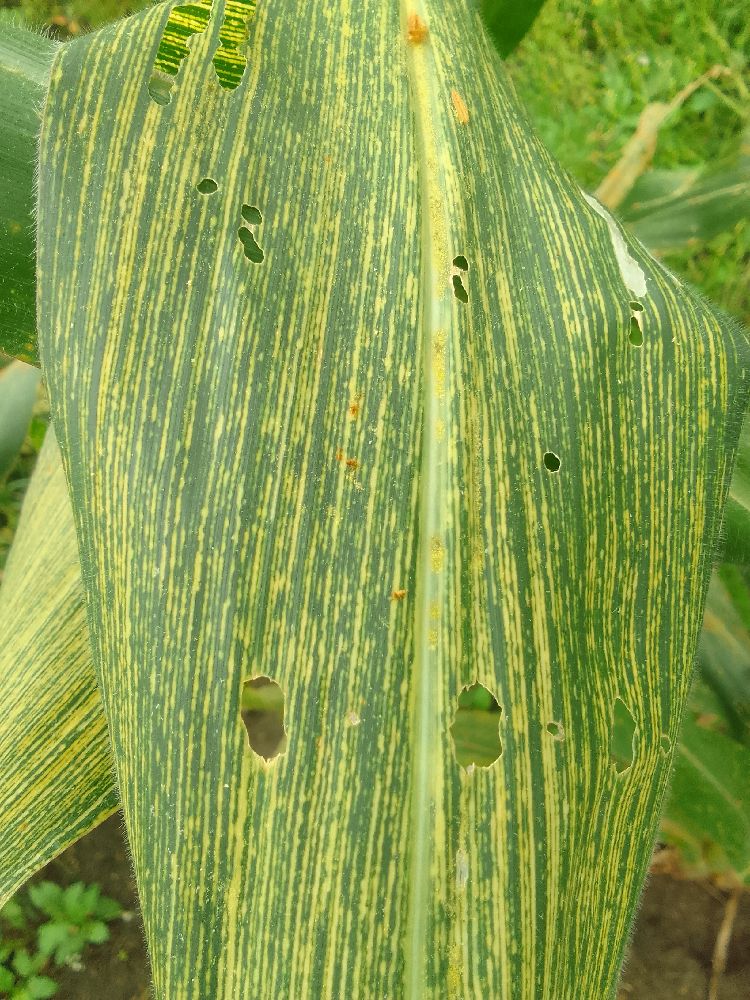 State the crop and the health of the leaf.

maize, maize streak virus
